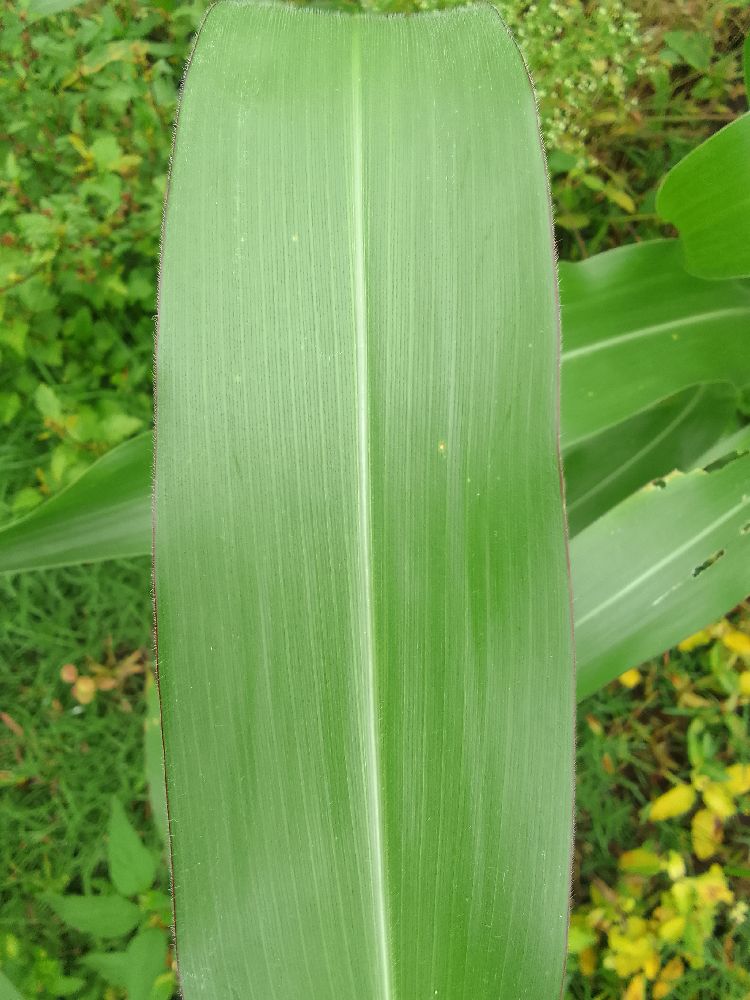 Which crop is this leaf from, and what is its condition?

maize, healthy
